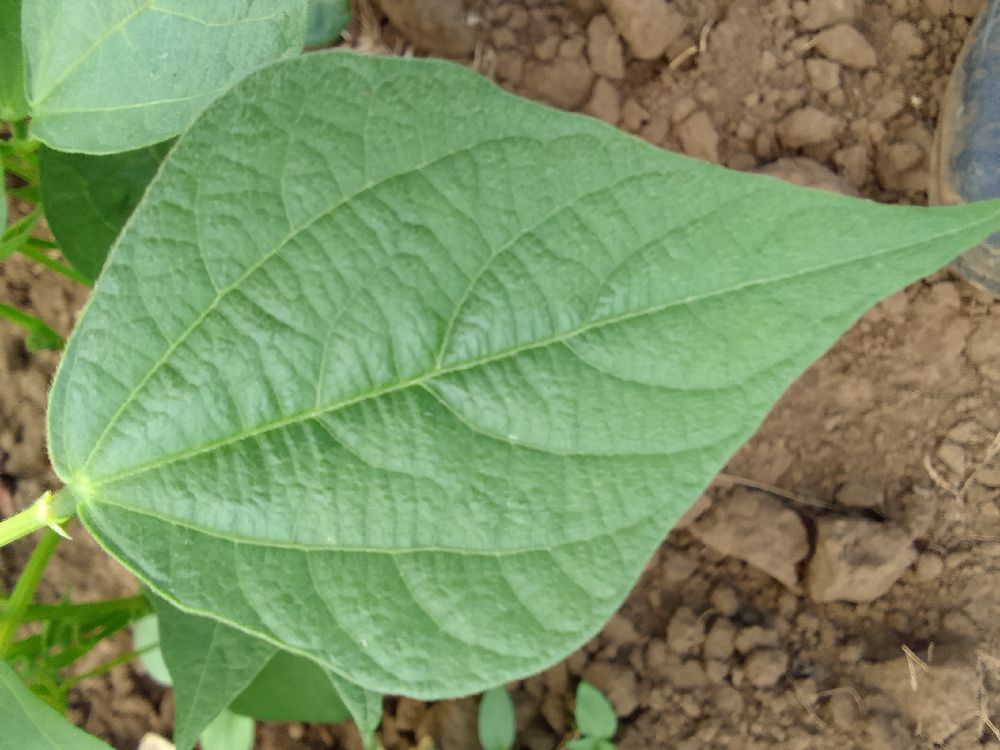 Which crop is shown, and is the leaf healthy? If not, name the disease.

common bean, healthy
